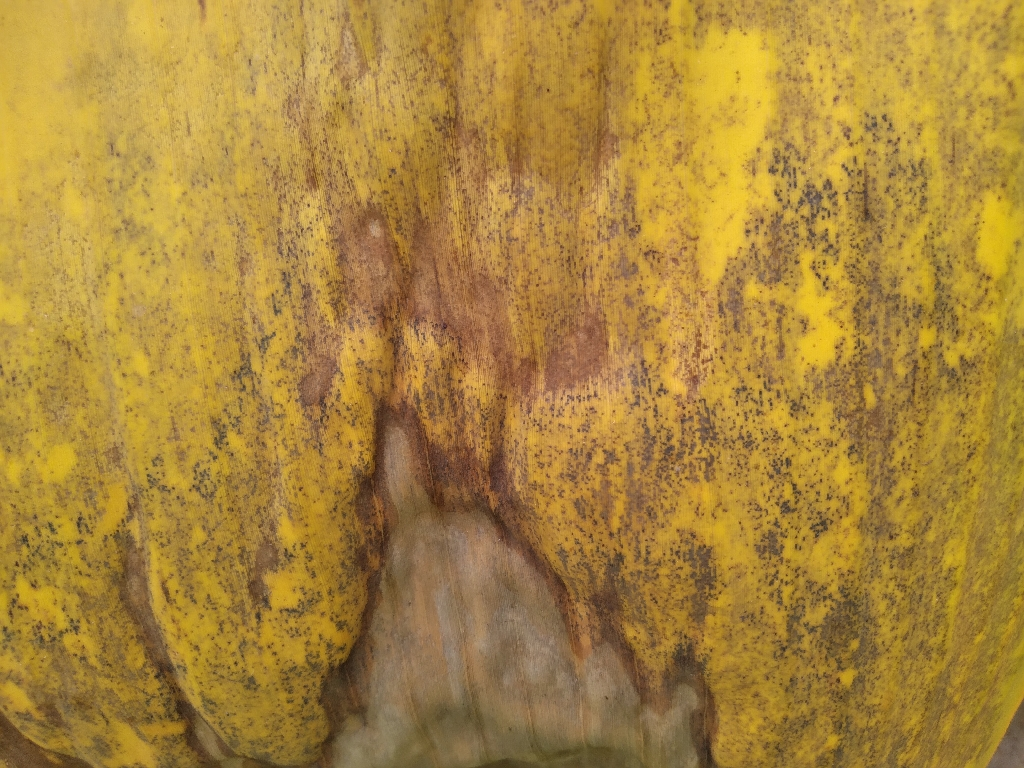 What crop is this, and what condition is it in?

banana, black sigatoka
